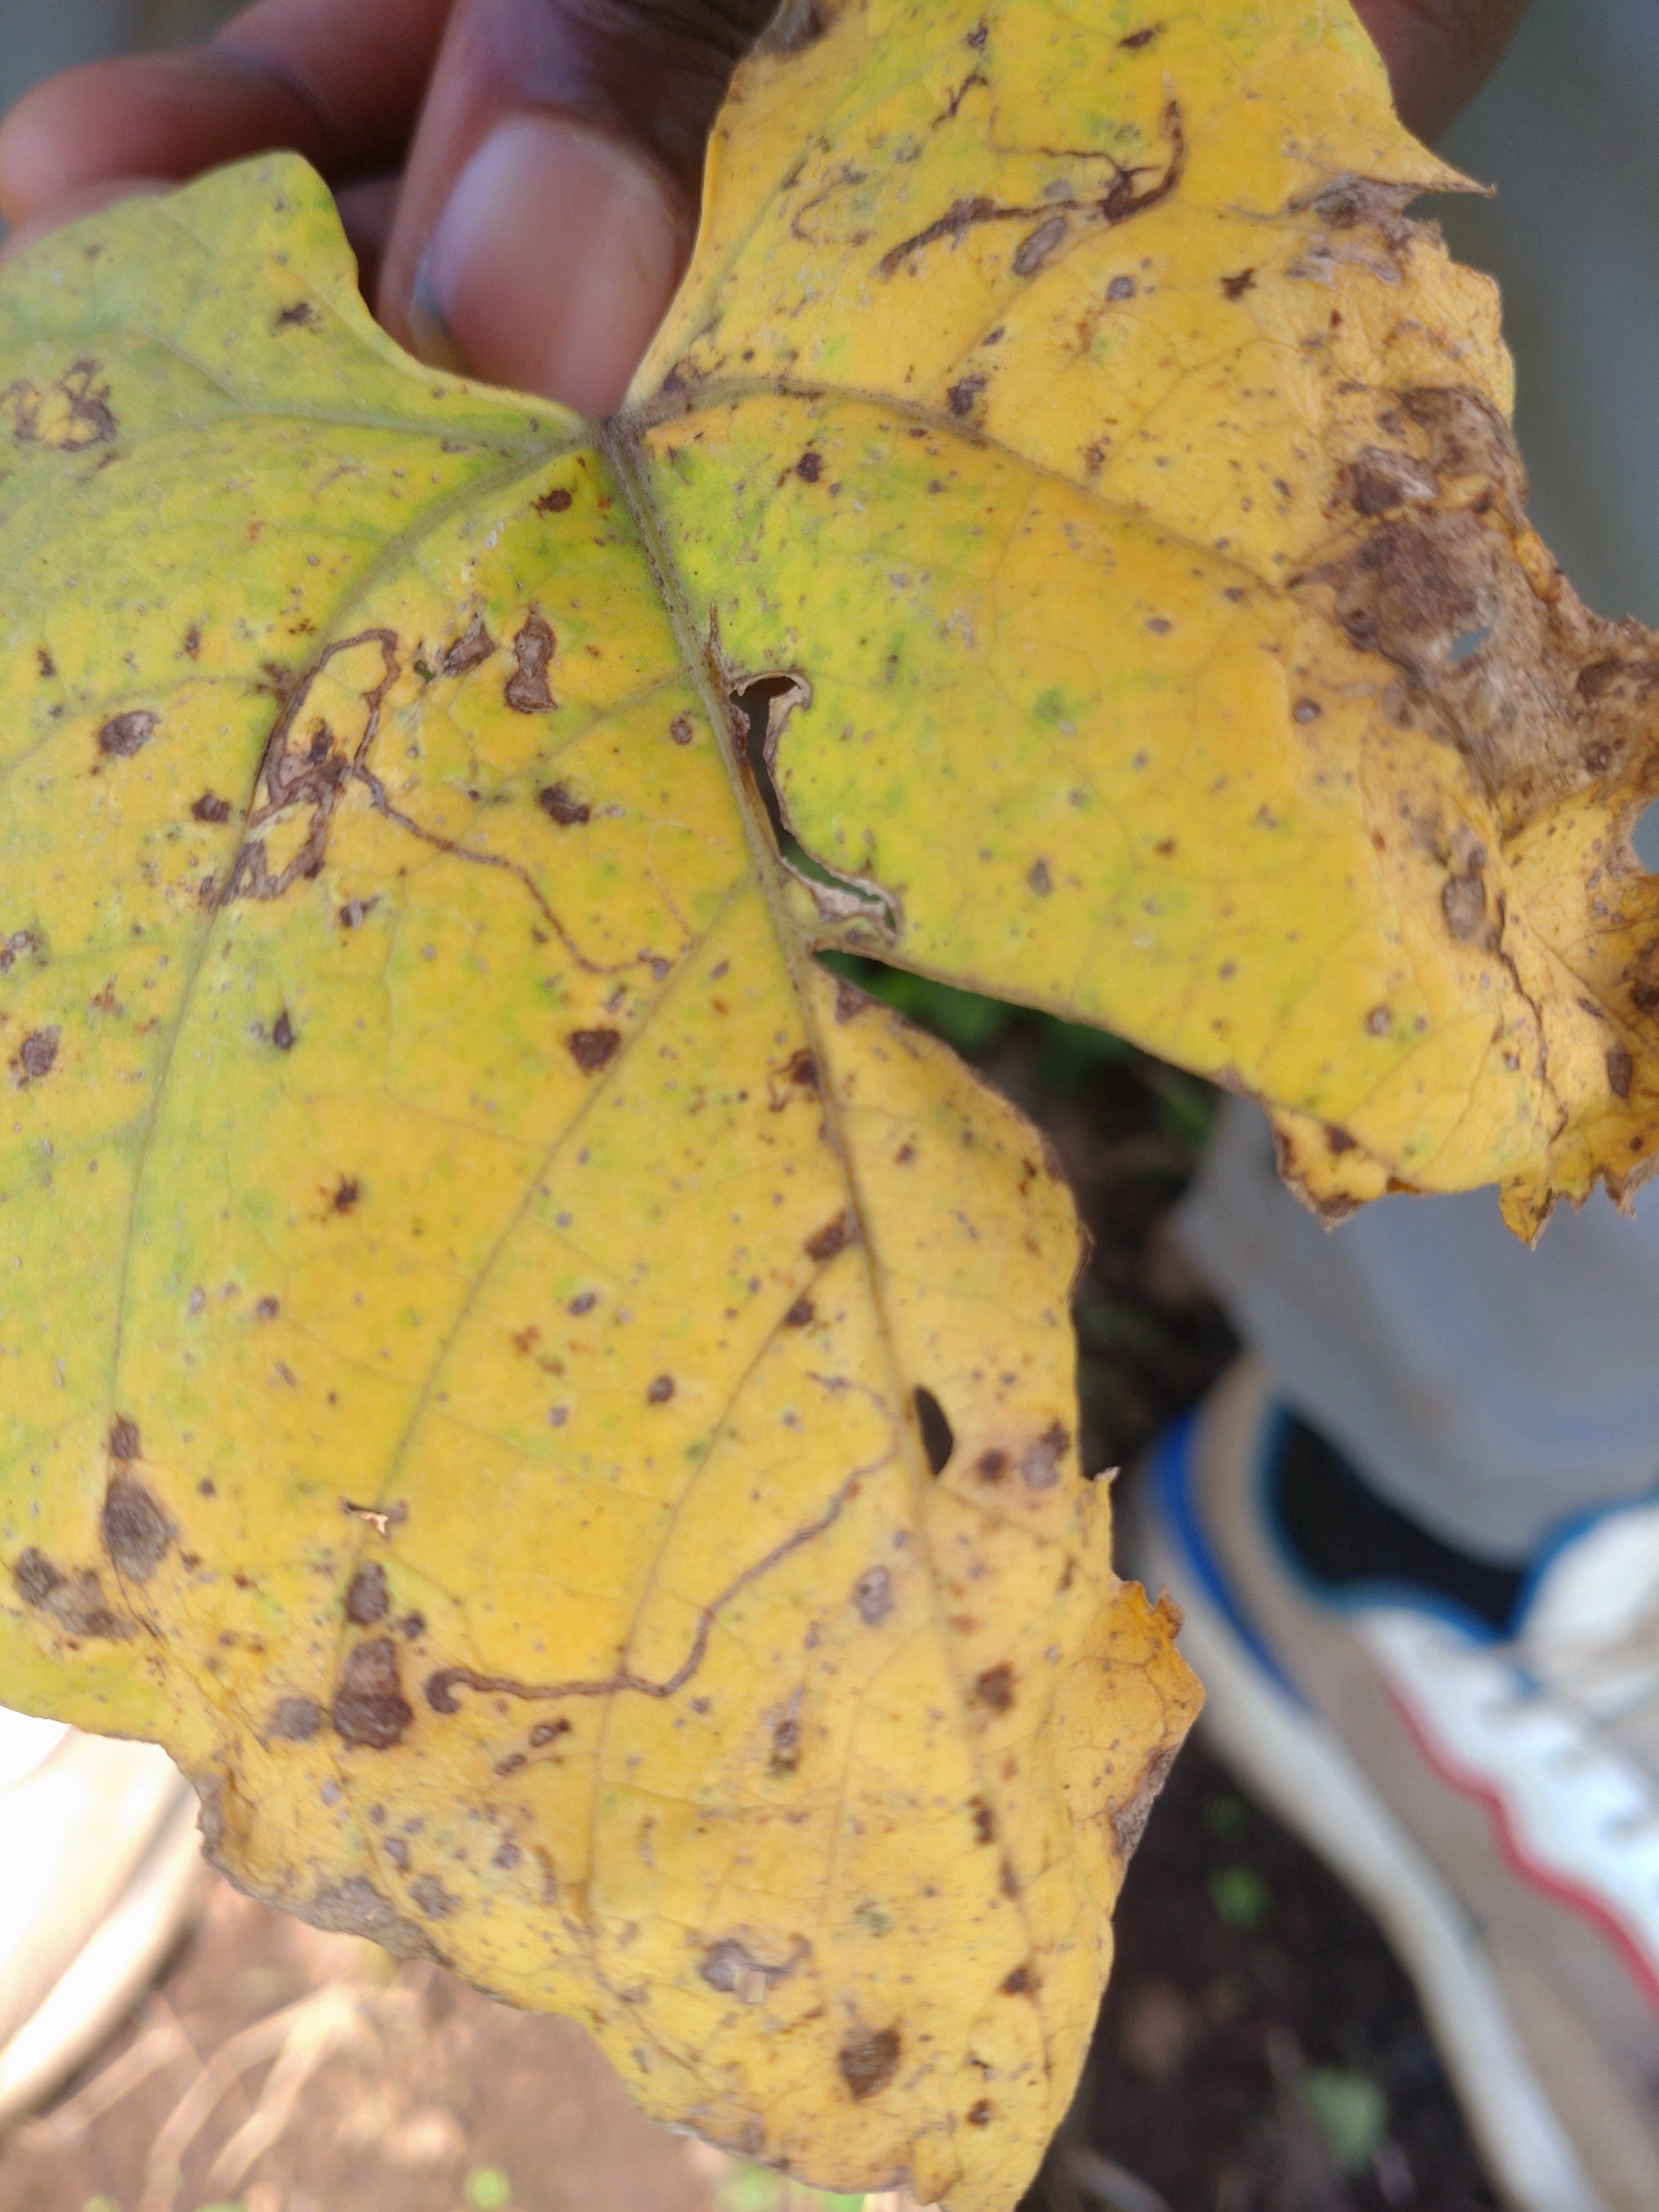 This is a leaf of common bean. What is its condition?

anthracnose
